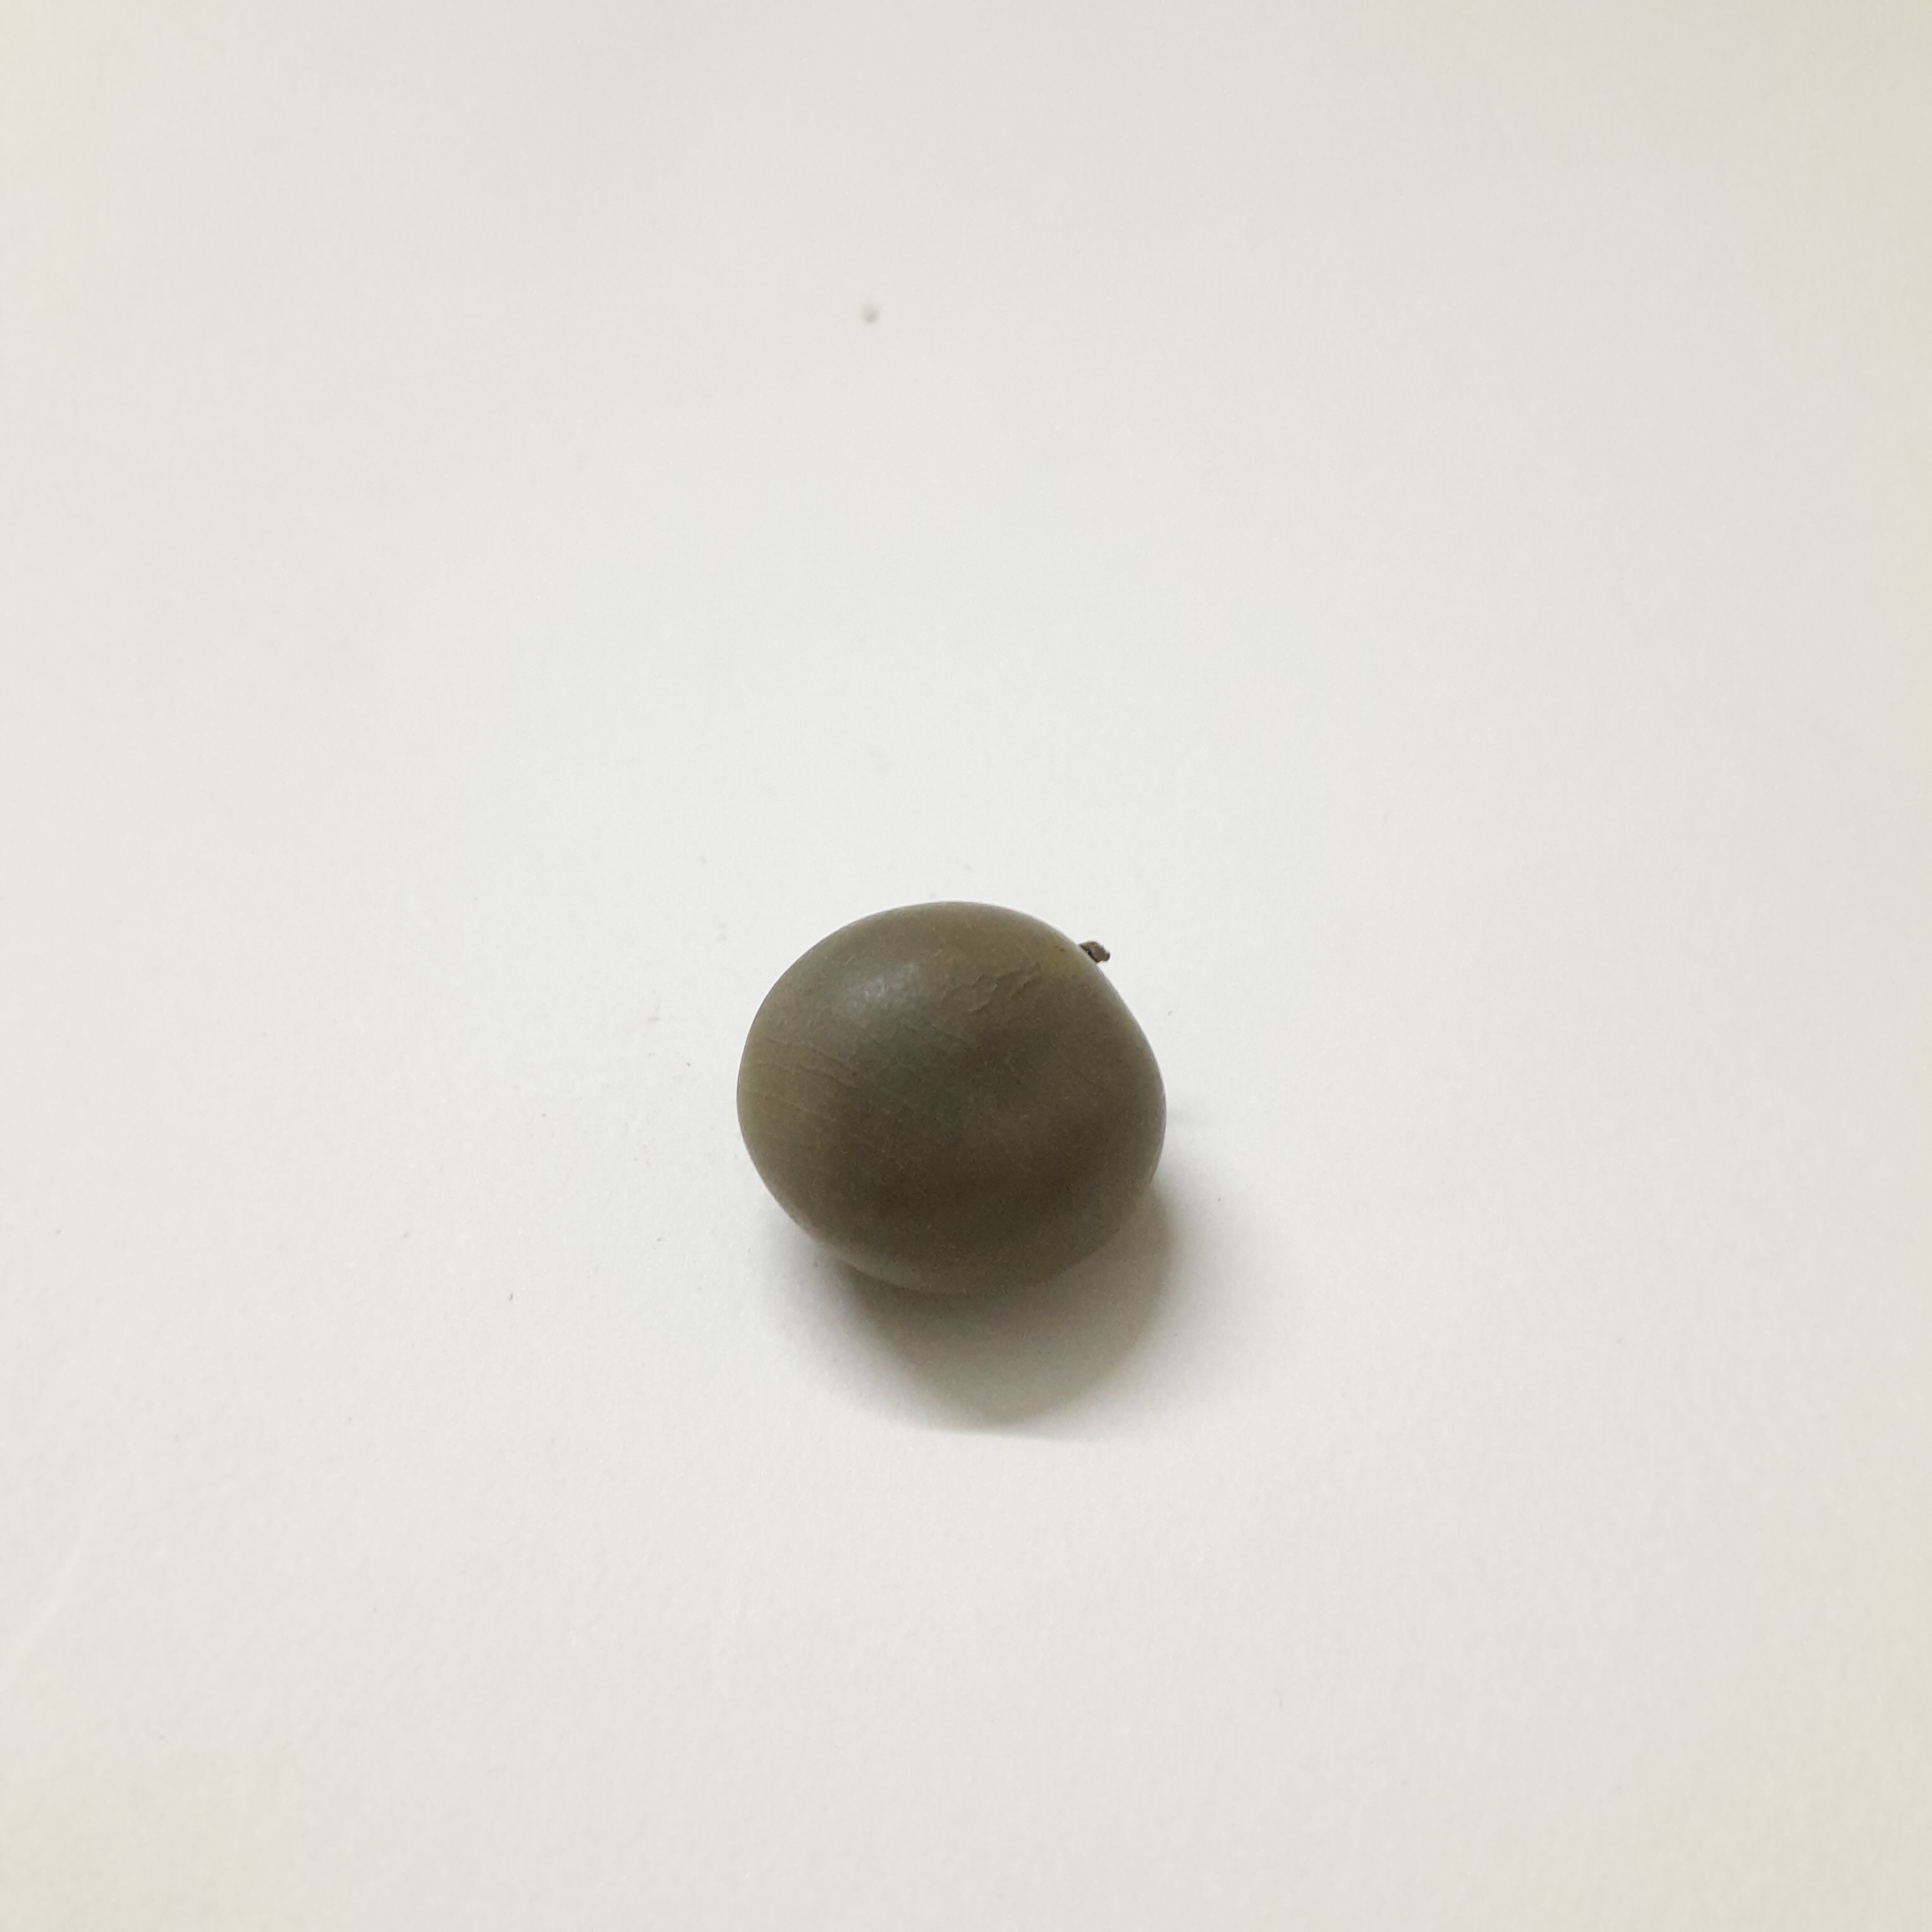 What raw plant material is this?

sagargota
